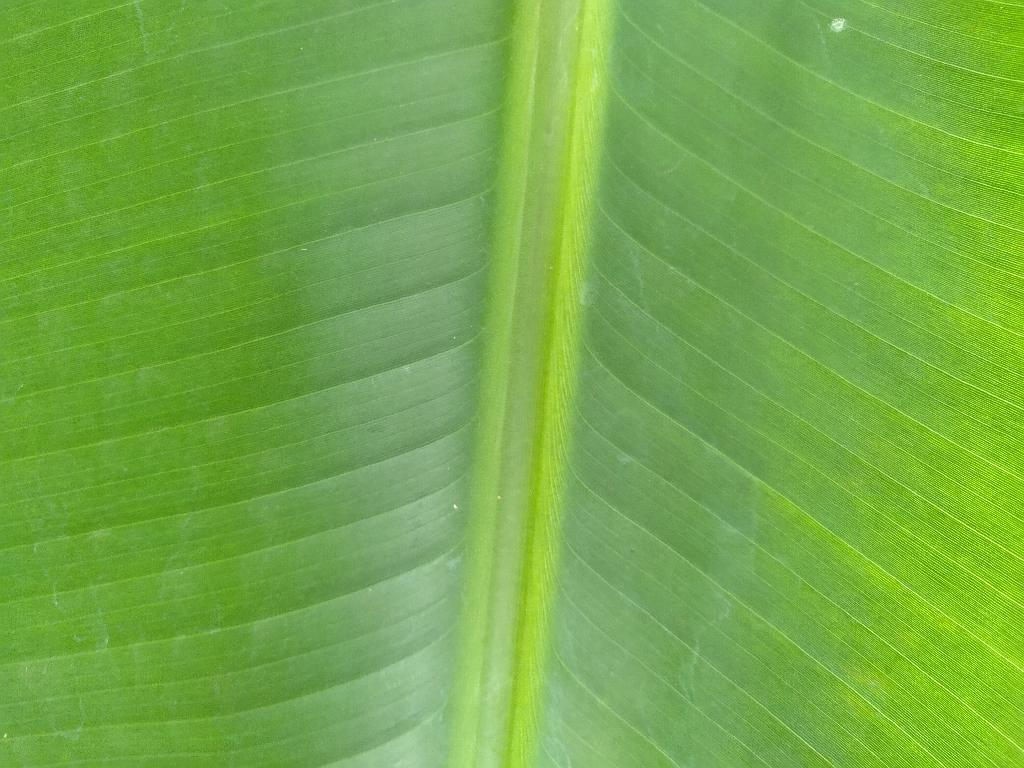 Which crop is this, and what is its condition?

banana, healthy
